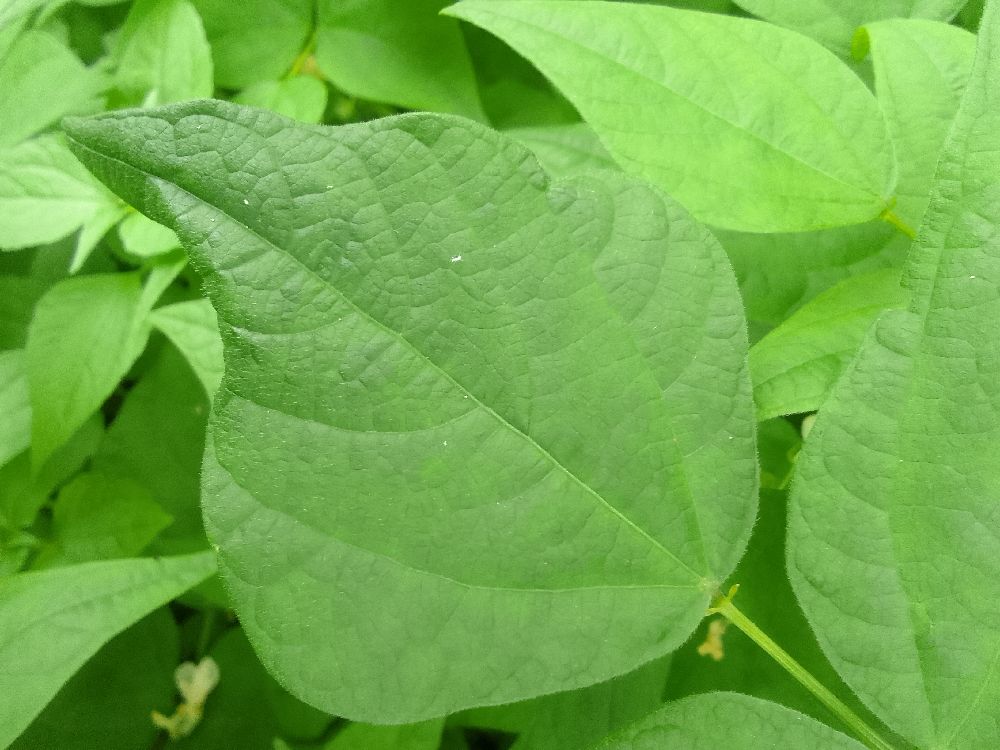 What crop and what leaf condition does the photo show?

common bean, healthy
